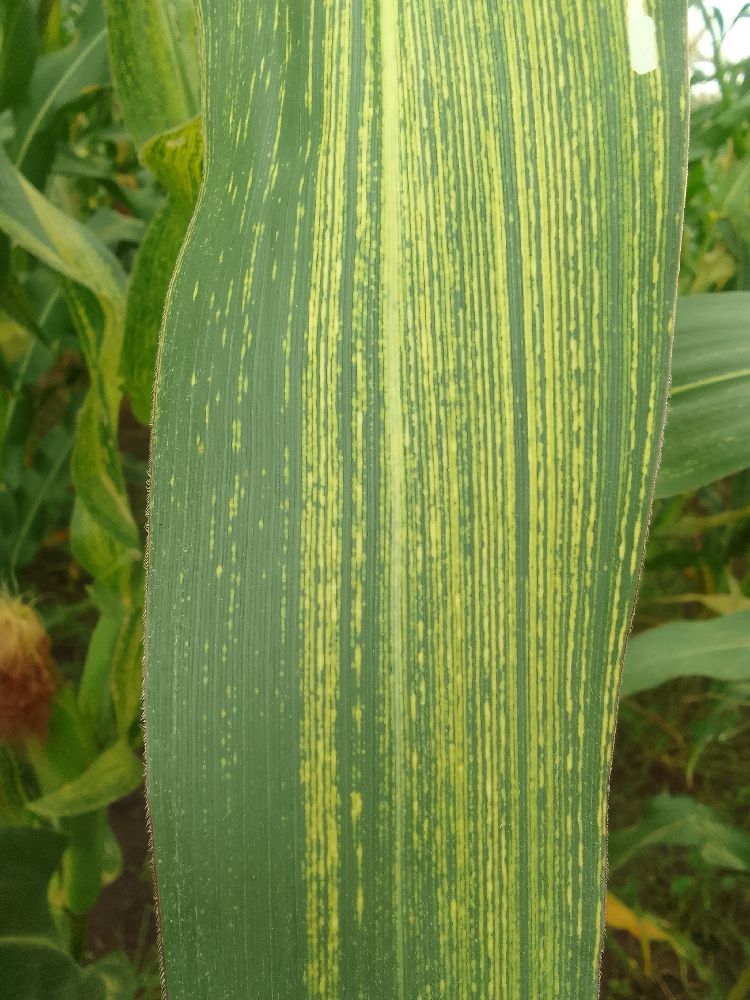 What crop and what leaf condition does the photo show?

maize, maize streak virus
